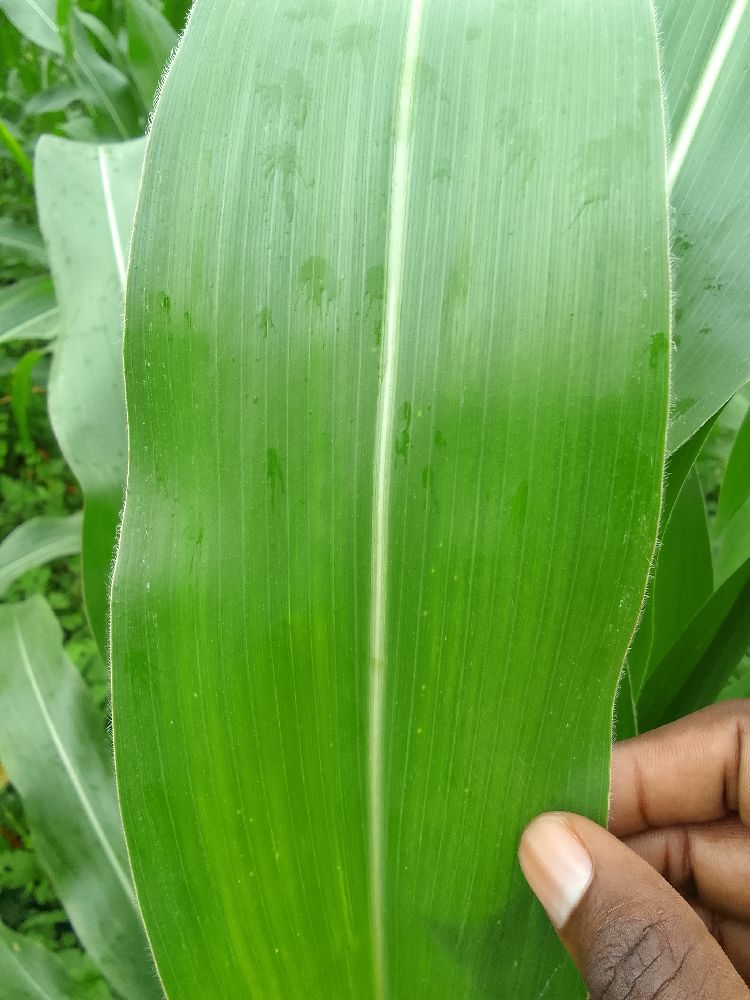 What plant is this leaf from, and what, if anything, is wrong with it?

maize, healthy
